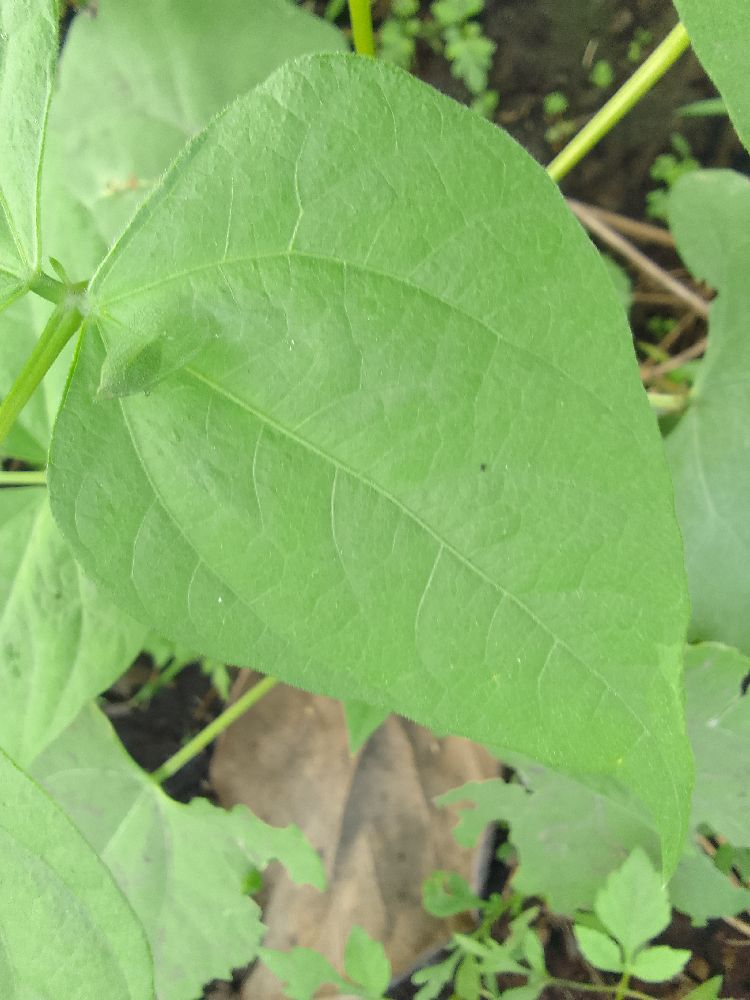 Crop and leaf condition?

common bean, healthy
